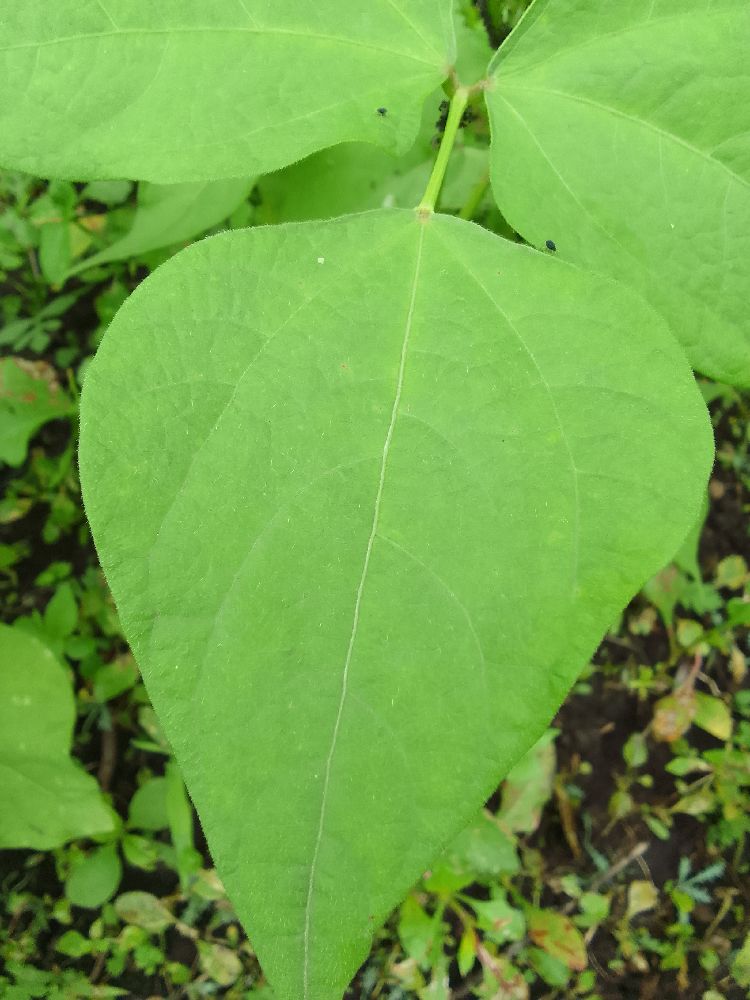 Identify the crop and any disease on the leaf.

common bean, healthy
